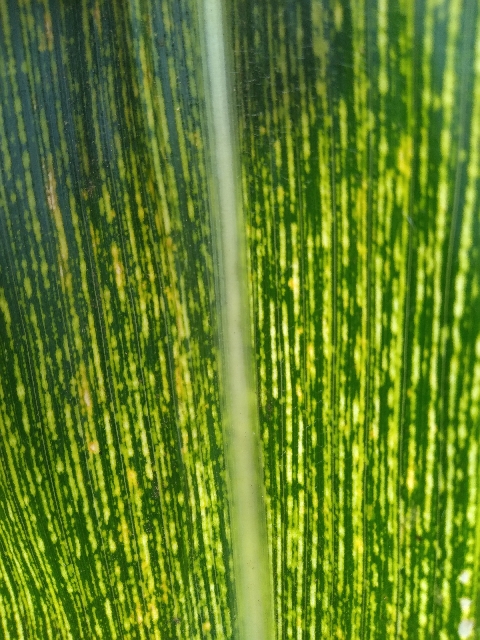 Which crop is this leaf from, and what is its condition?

maize, maize streak virus
